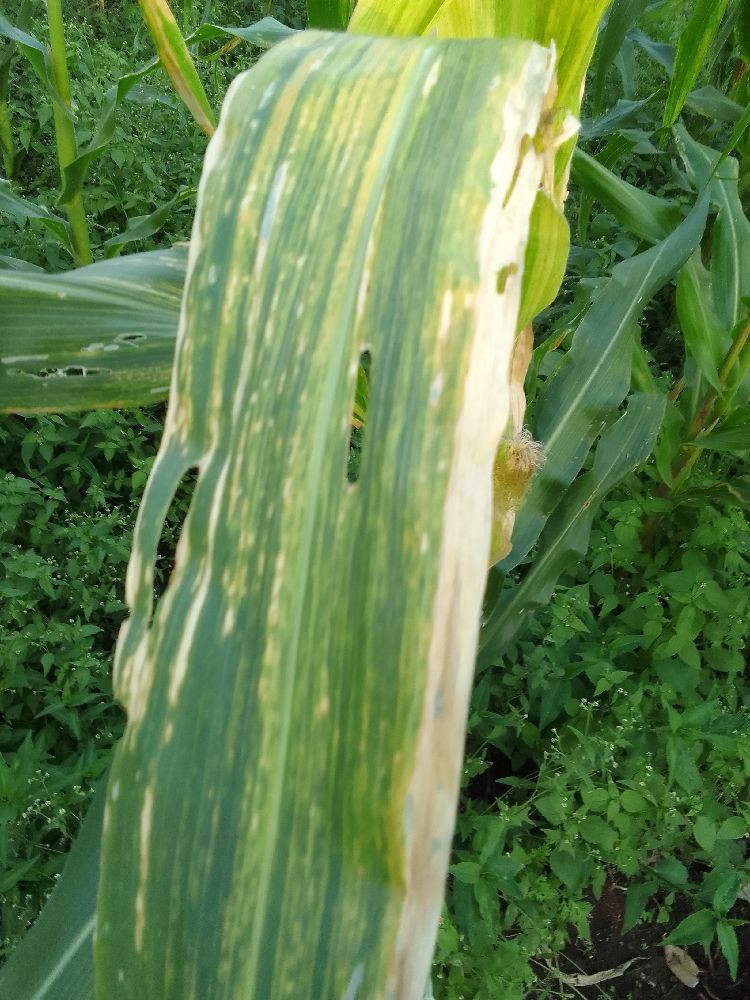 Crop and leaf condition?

maize, maize lethal necrosis
